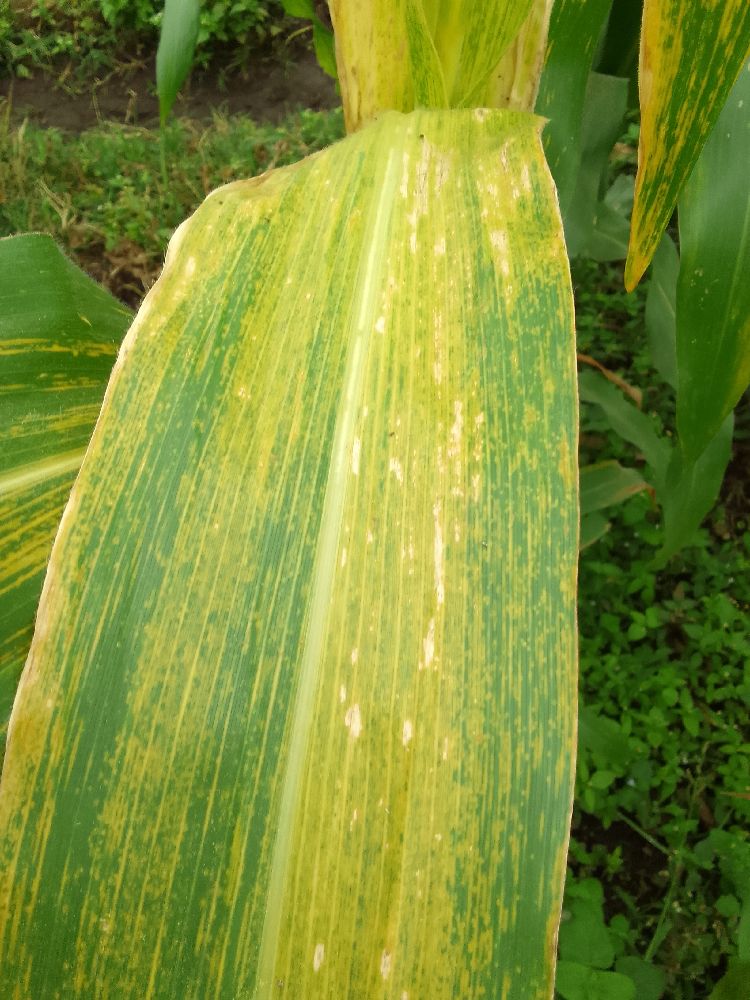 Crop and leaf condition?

maize, maize lethal necrosis
